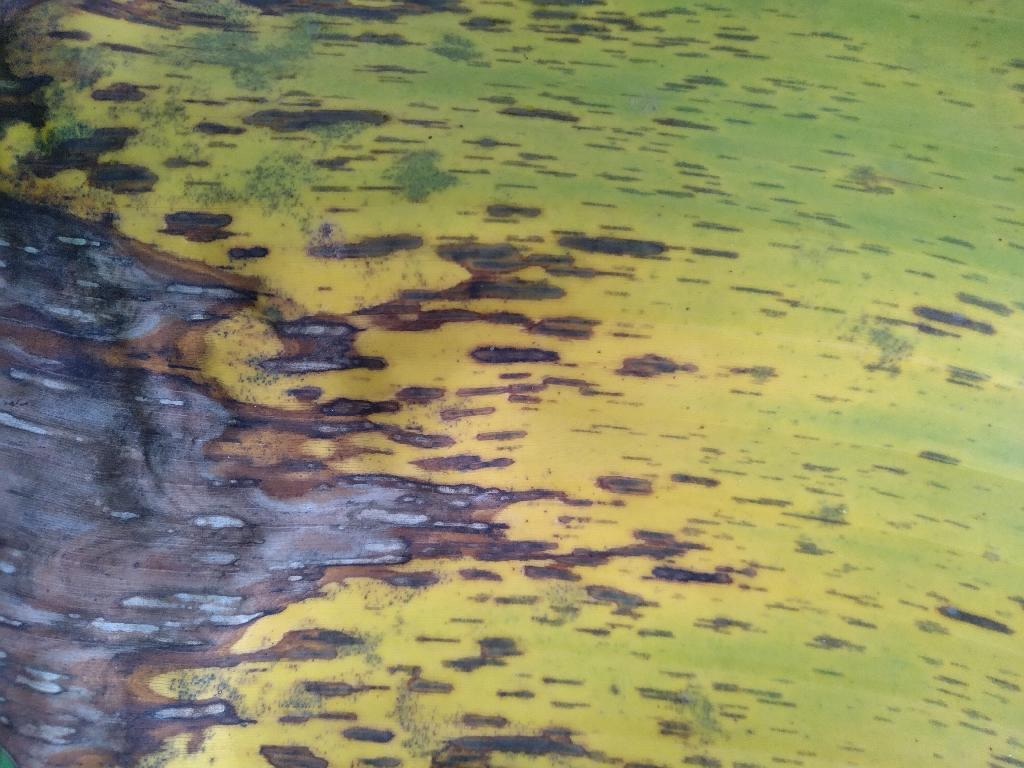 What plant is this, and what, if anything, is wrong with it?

banana, black sigatoka
